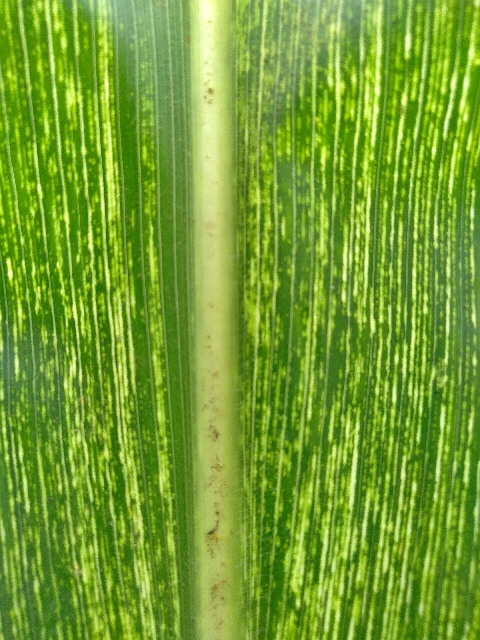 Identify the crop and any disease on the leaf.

maize, maize streak virus
